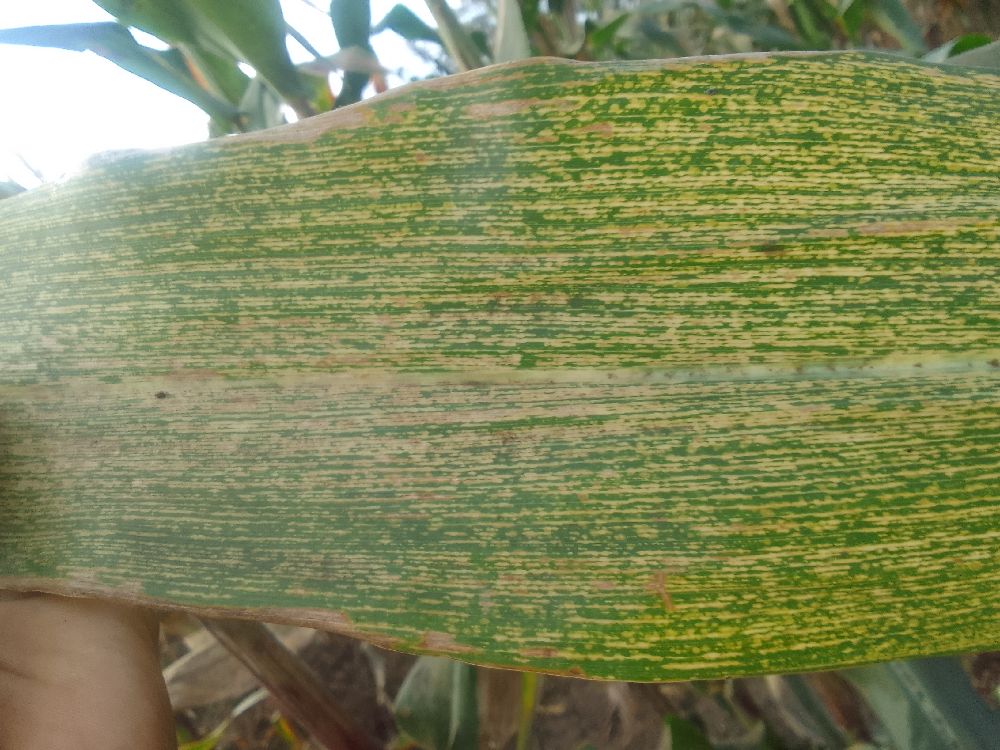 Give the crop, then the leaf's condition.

maize, healthy
